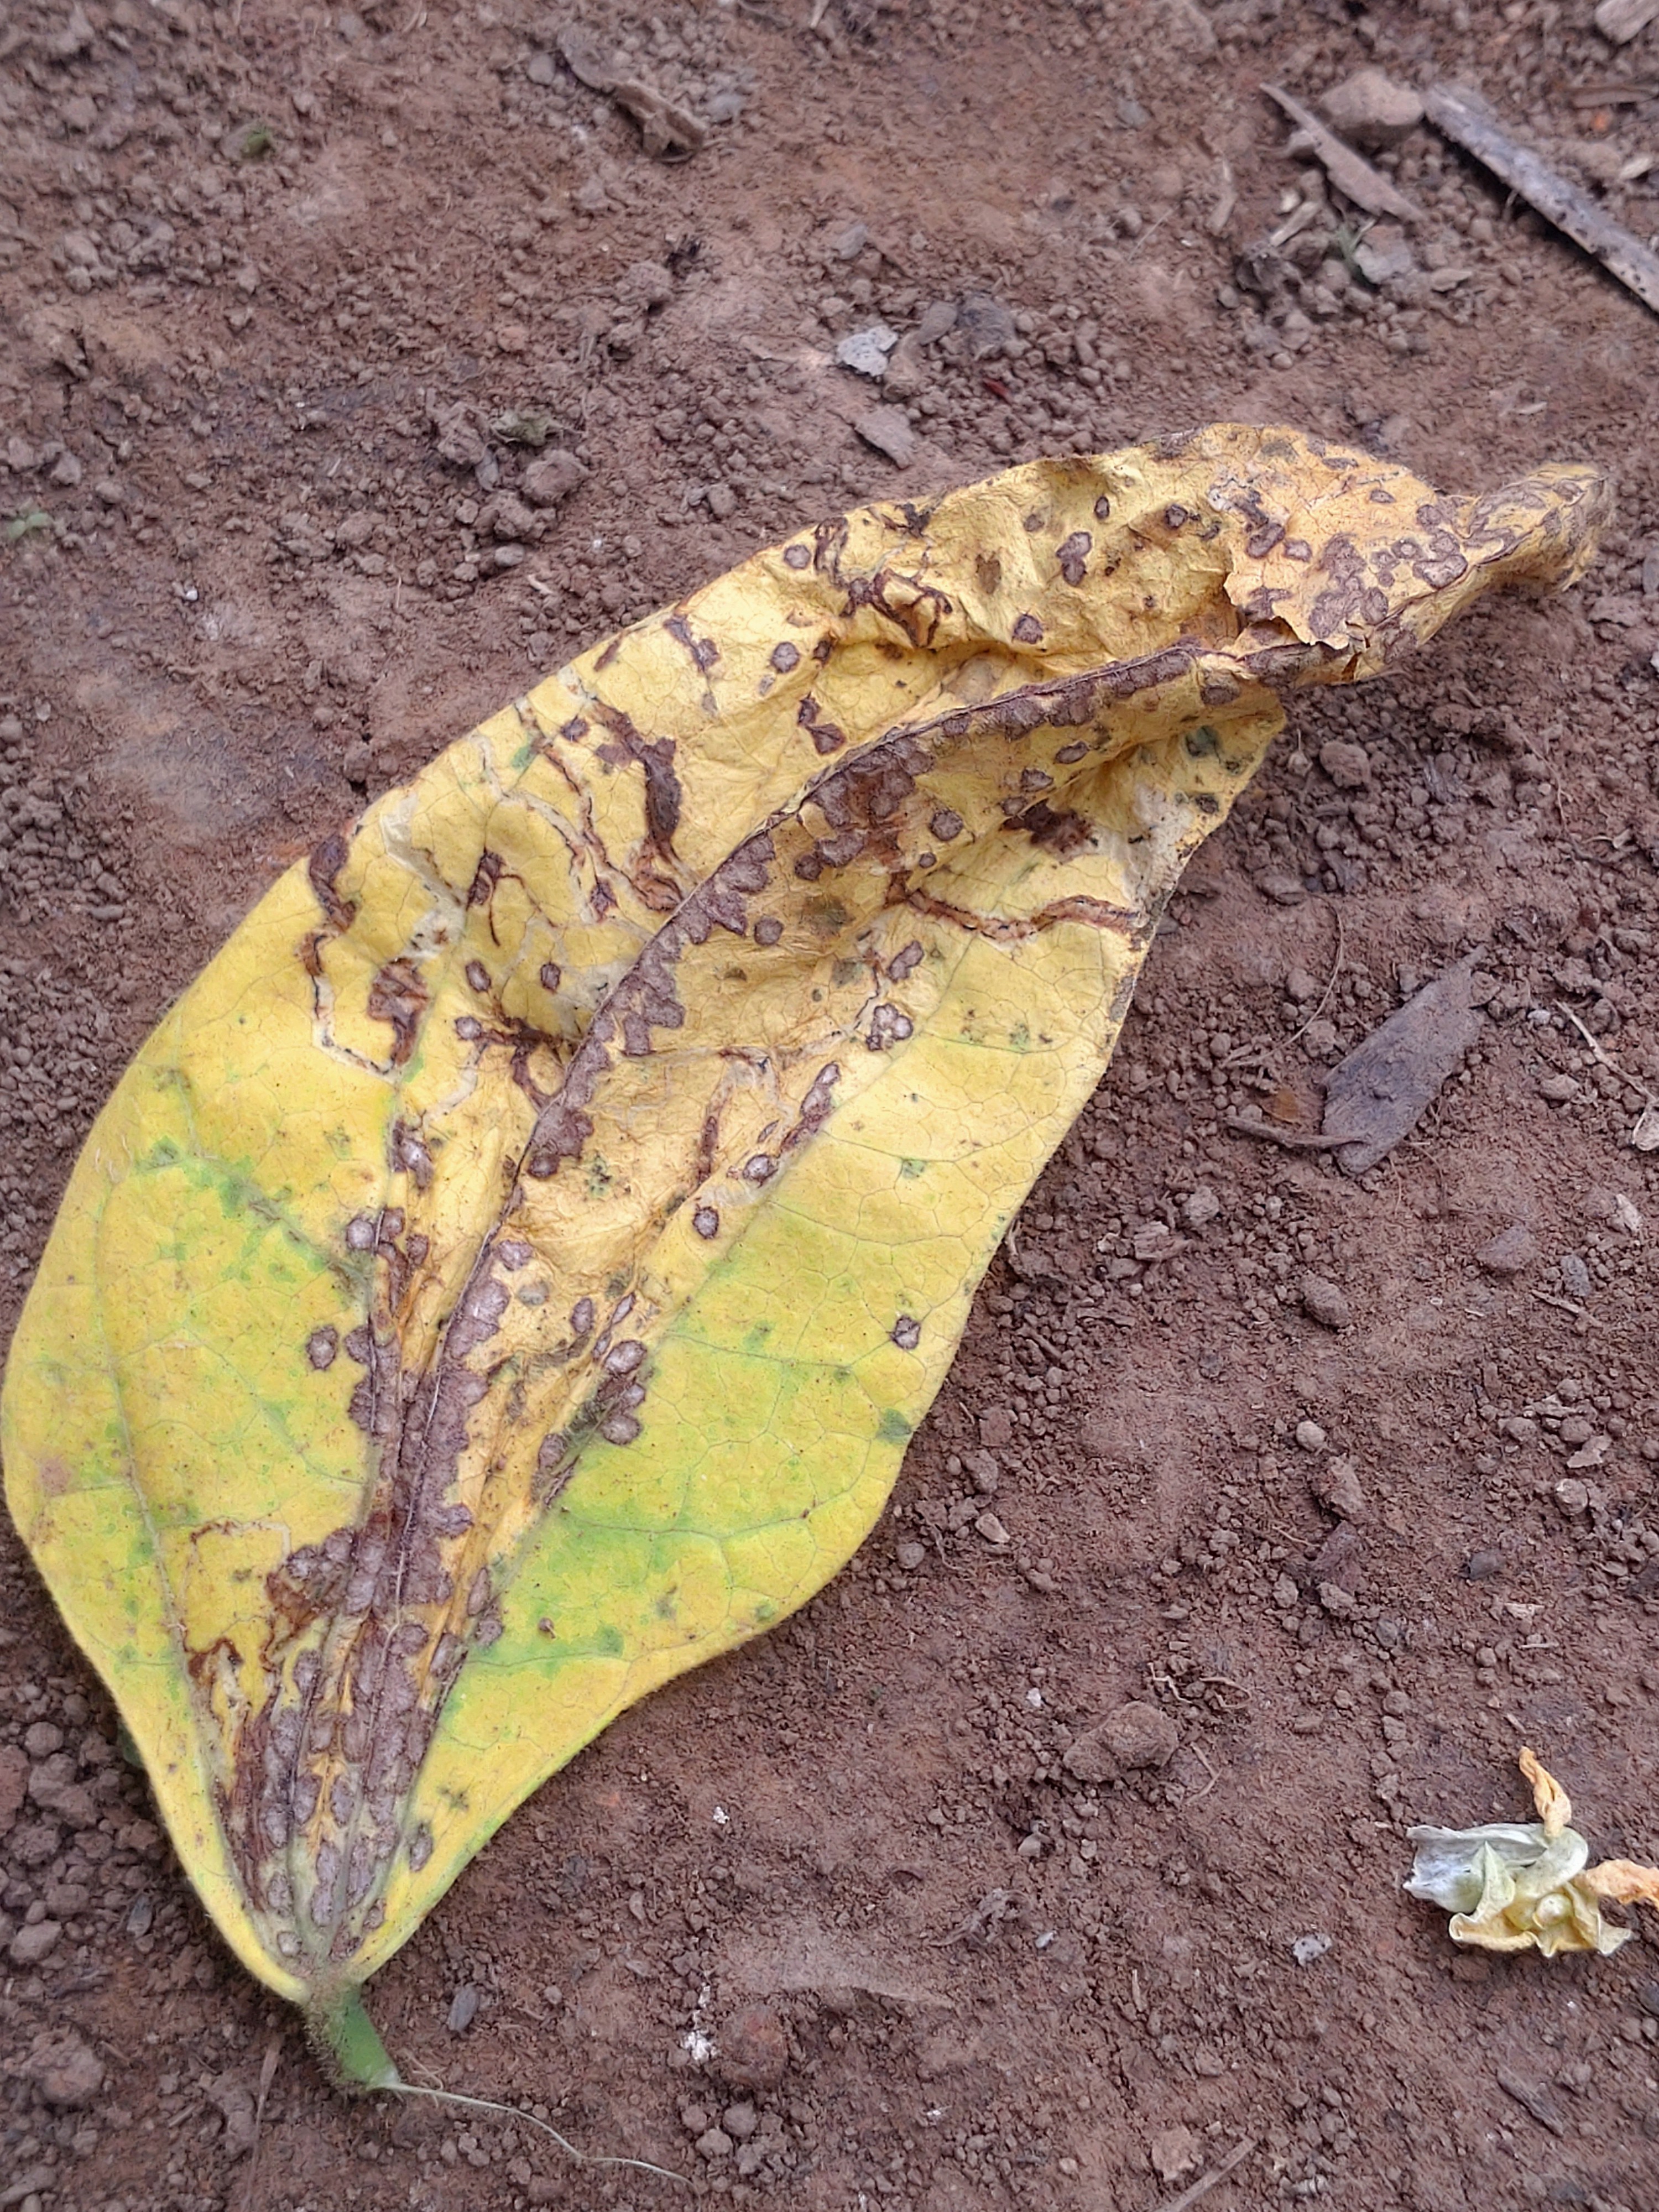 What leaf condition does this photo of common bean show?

anthracnose
